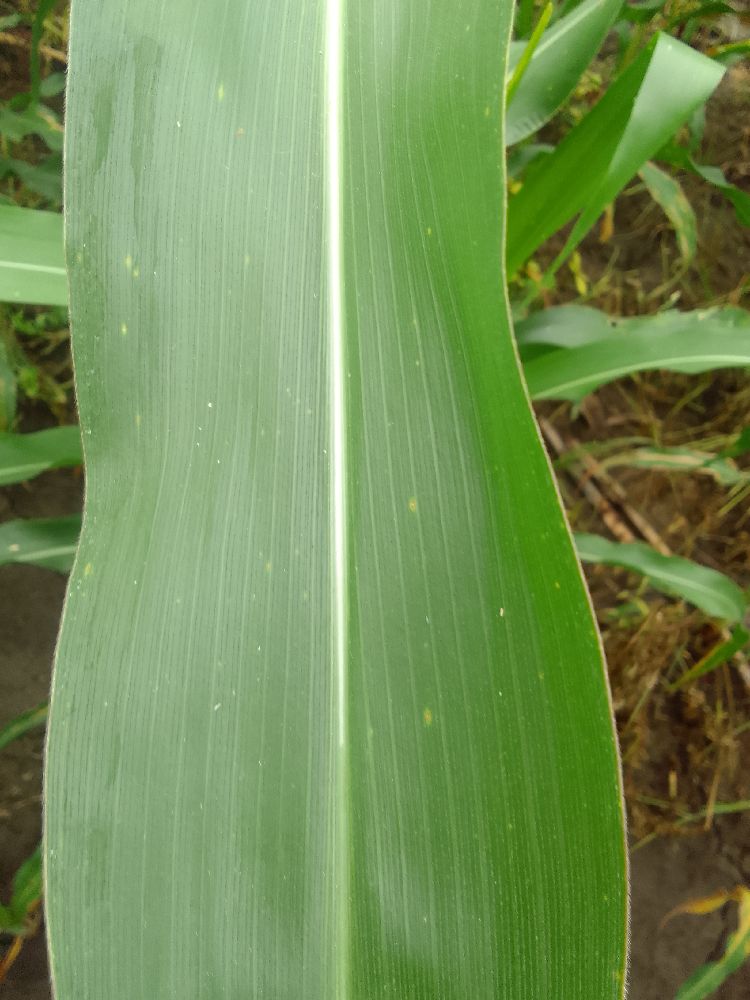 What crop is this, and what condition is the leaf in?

maize, healthy
